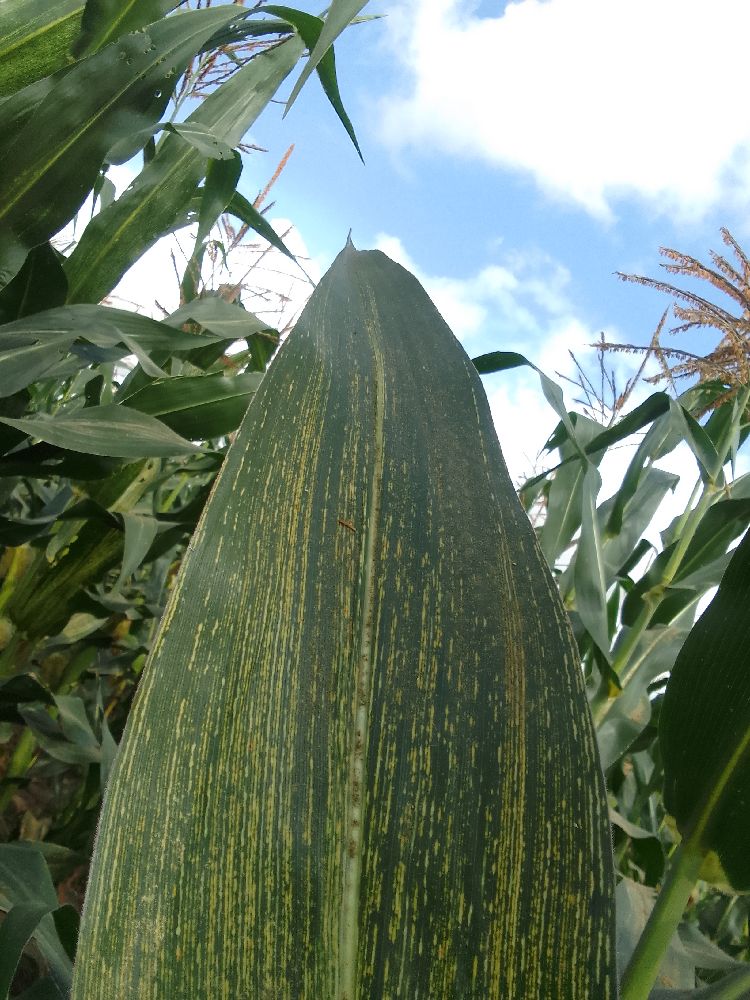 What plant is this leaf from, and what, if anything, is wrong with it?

maize, maize streak virus
